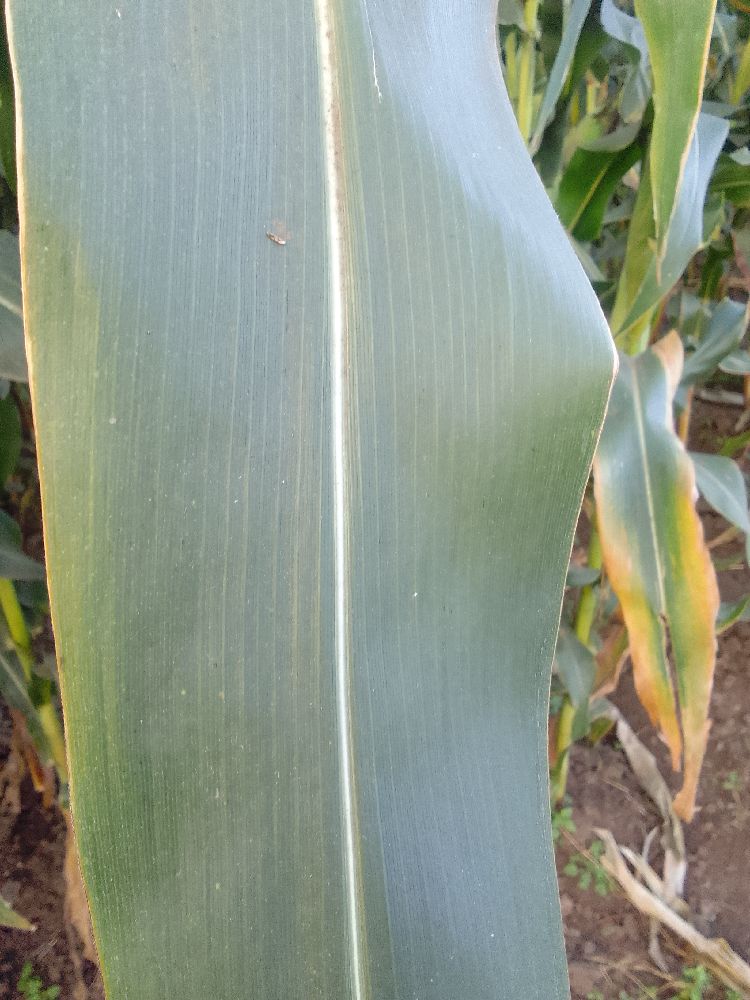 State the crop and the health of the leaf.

maize, healthy
